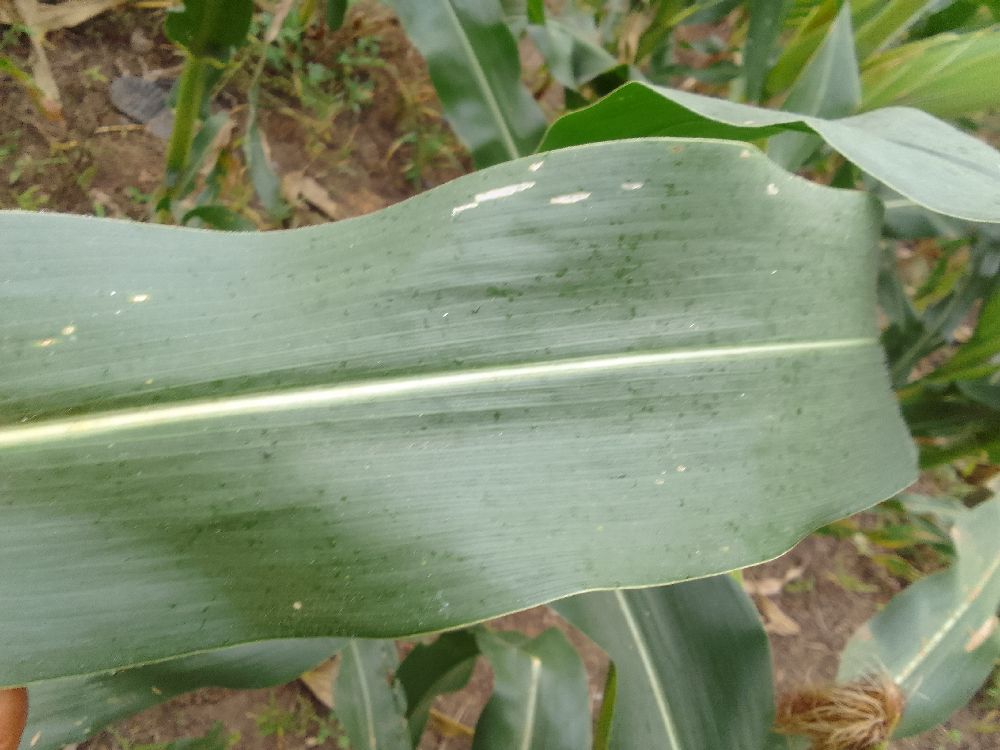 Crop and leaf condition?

maize, healthy
